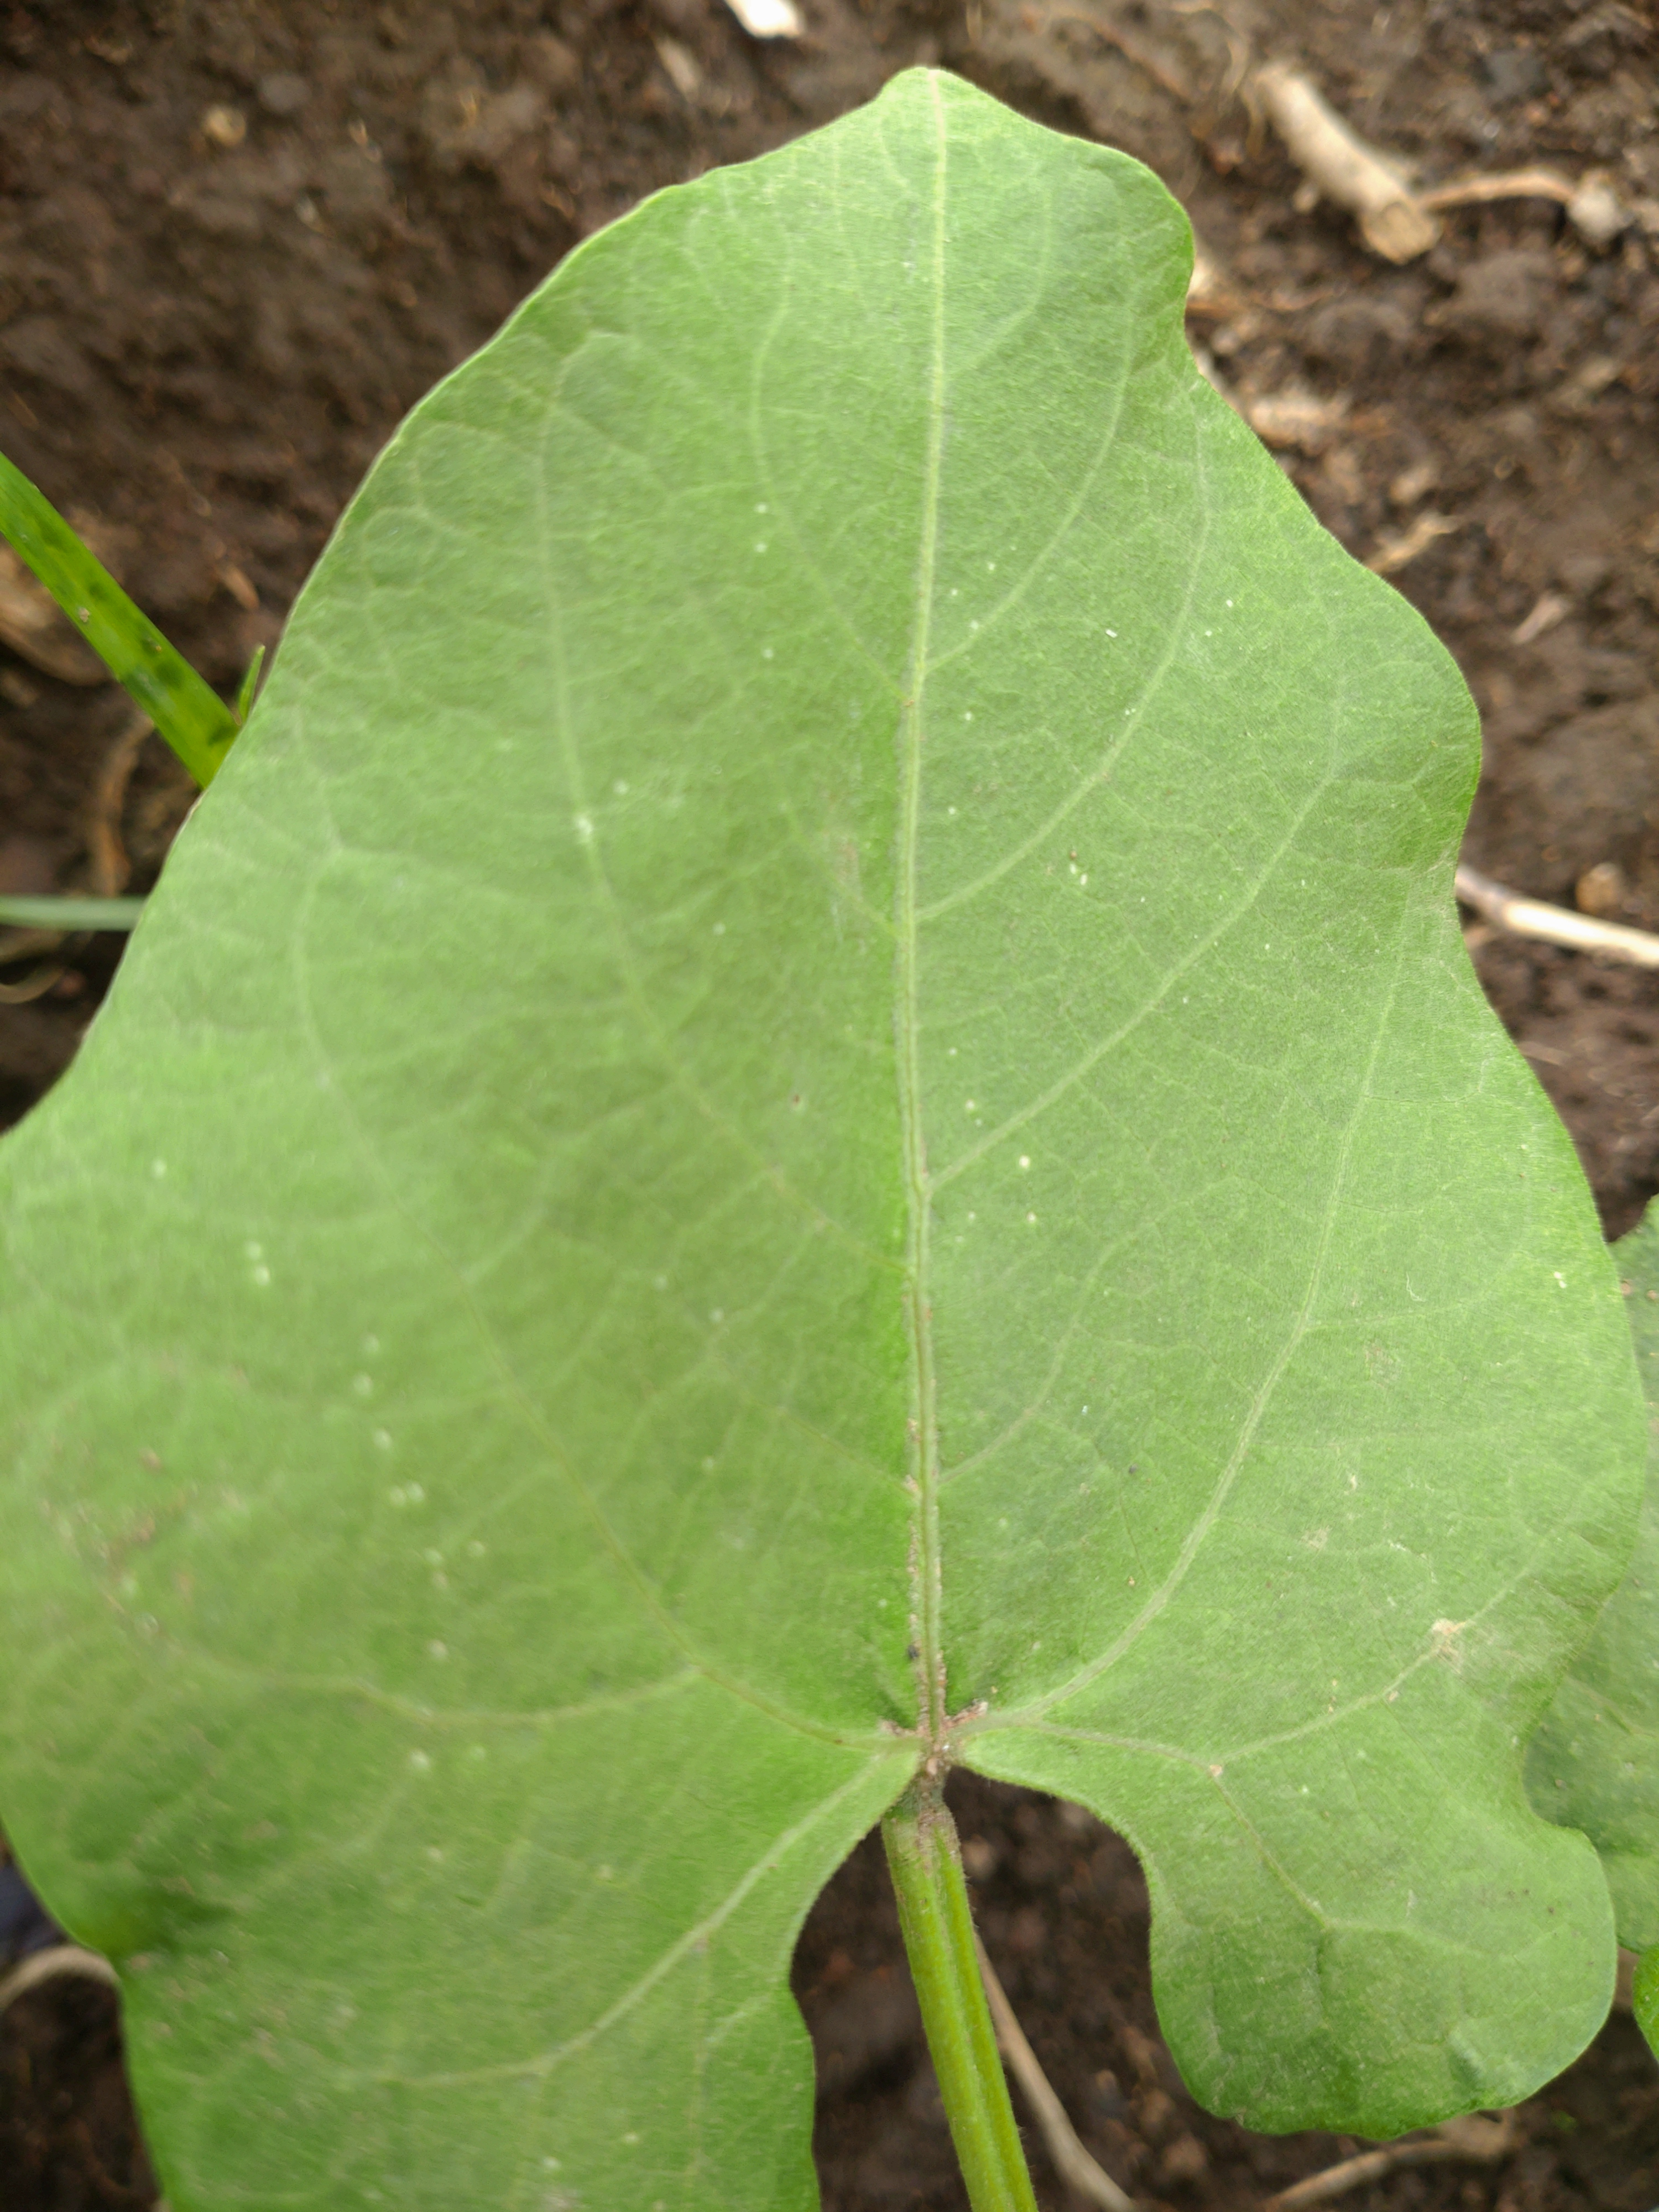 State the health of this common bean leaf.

healthy
